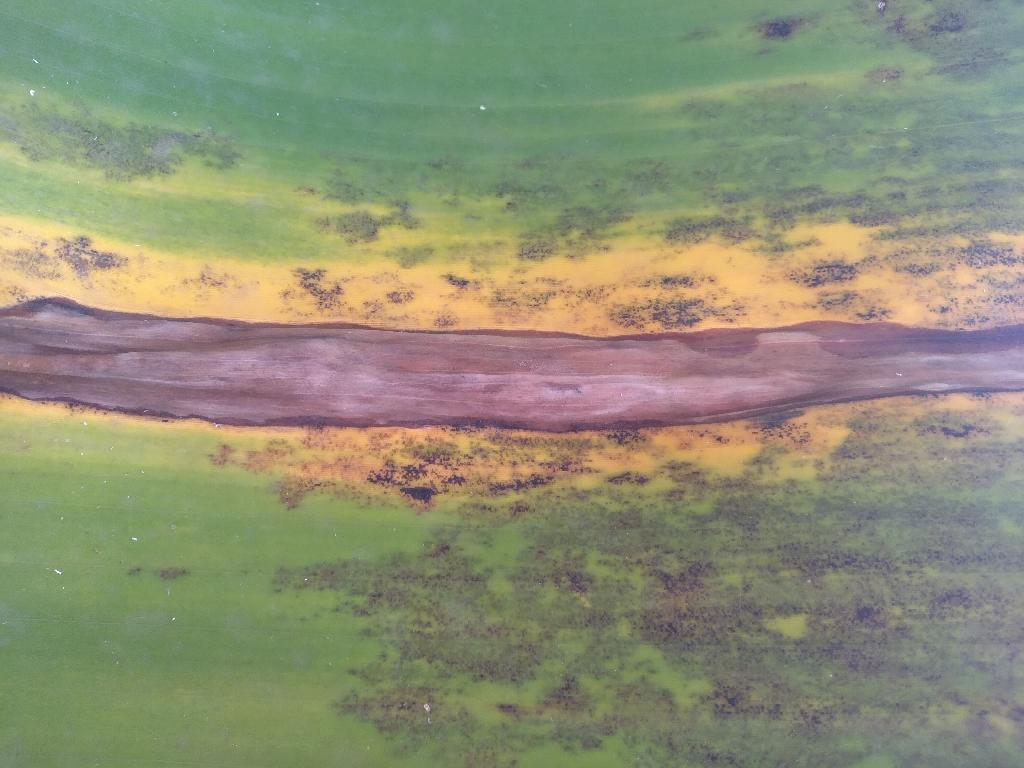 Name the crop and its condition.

banana, black sigatoka
